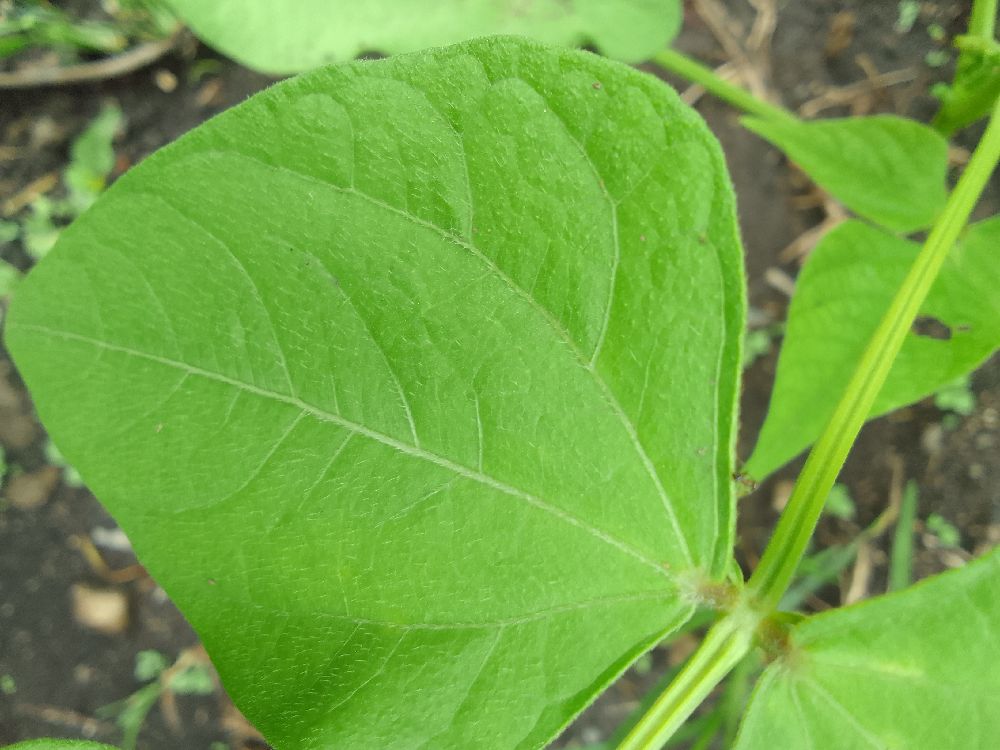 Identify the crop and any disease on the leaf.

common bean, healthy
